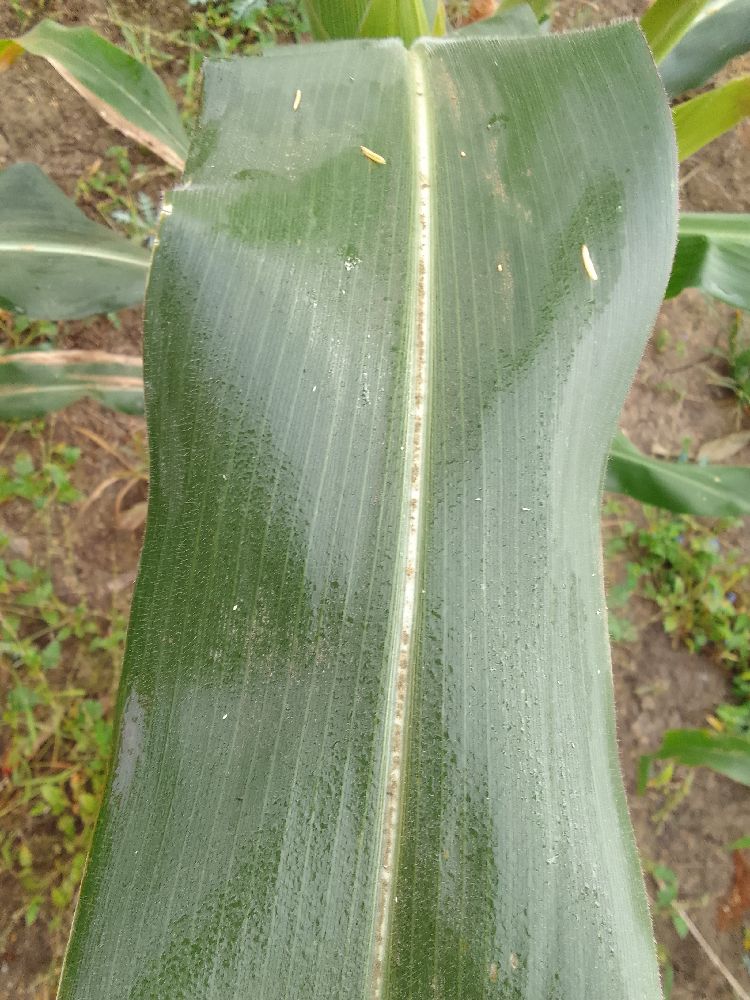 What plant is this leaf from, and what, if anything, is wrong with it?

maize, healthy
